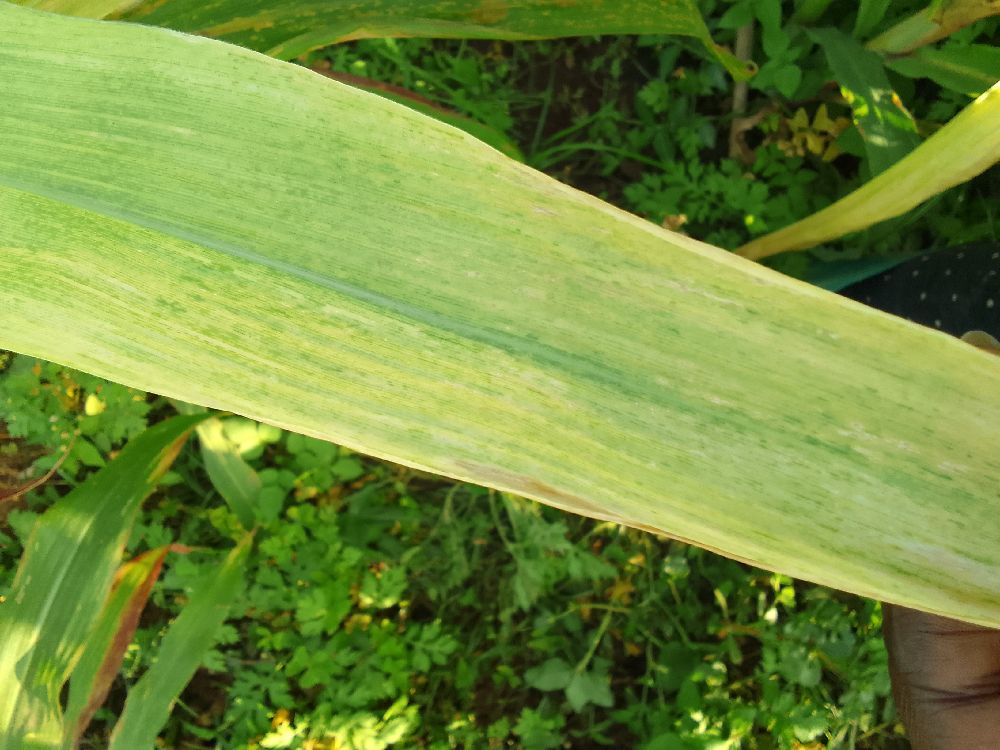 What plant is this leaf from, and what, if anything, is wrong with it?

maize, maize lethal necrosis
